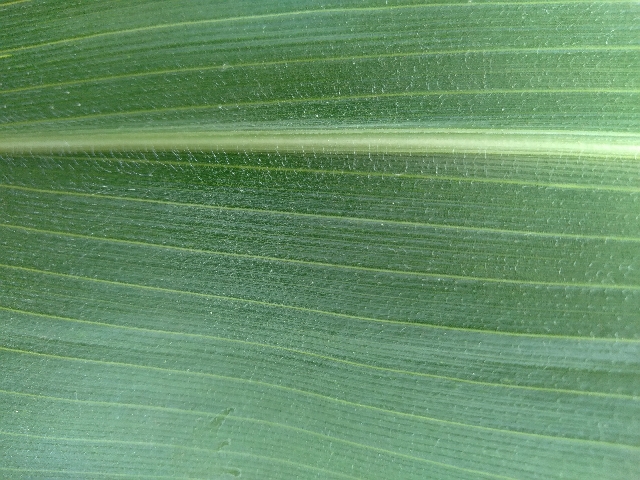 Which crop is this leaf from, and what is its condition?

maize, healthy
